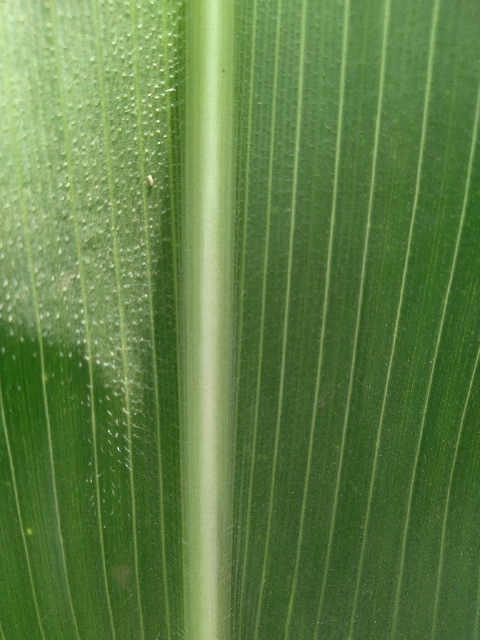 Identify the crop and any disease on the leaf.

maize, healthy
